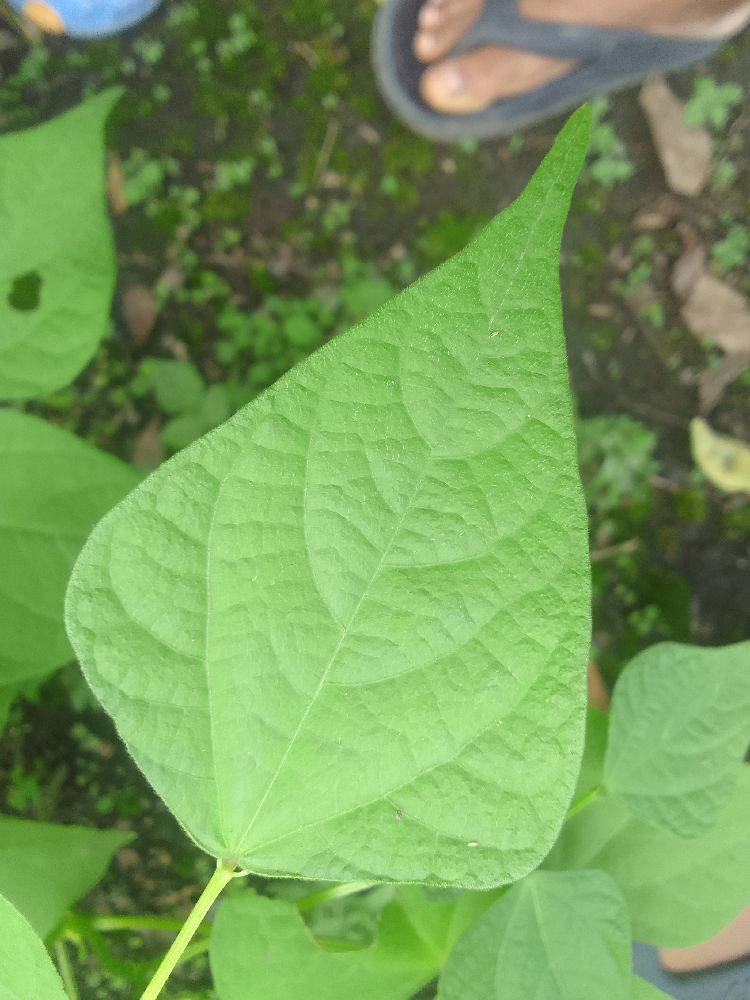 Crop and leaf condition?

common bean, healthy
